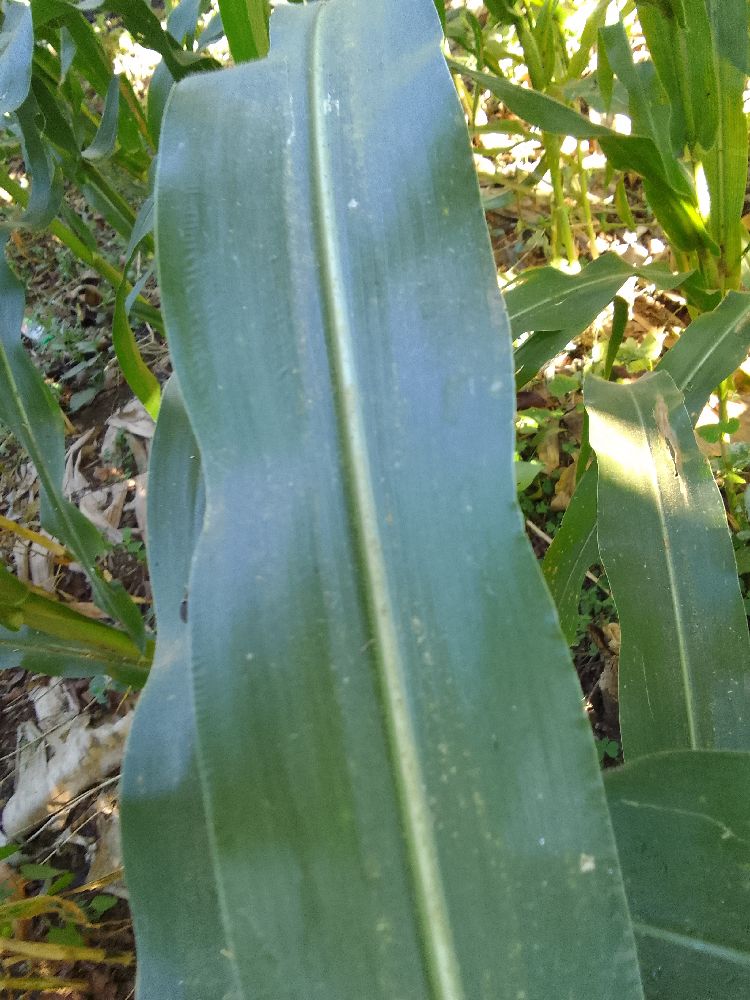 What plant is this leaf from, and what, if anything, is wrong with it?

maize, healthy
